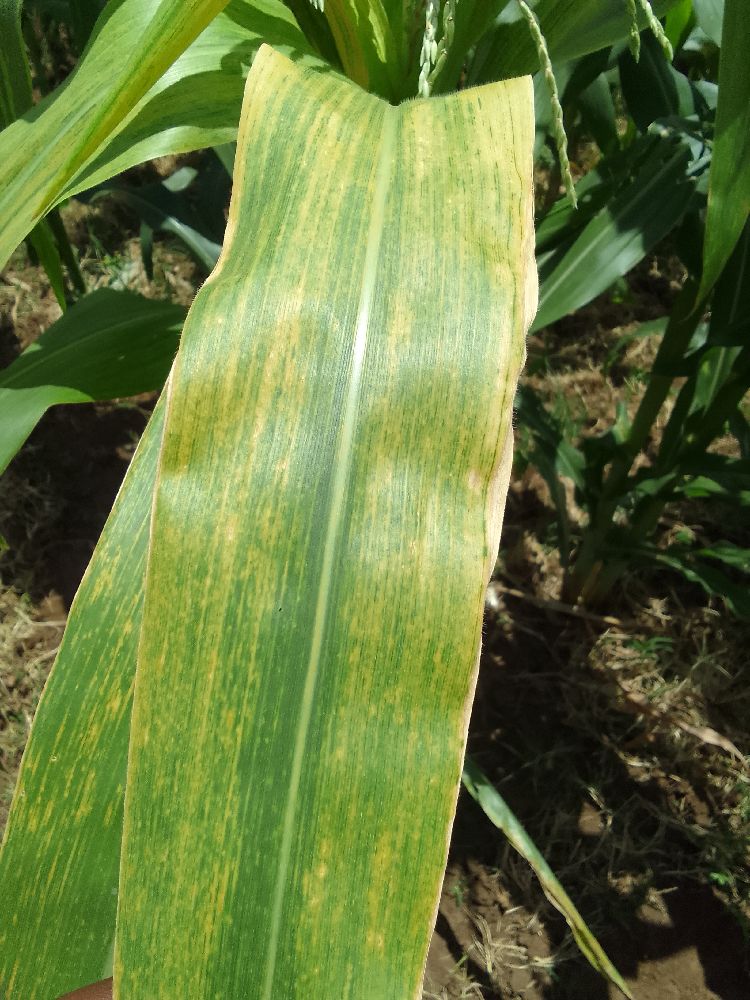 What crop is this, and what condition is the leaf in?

maize, maize lethal necrosis
